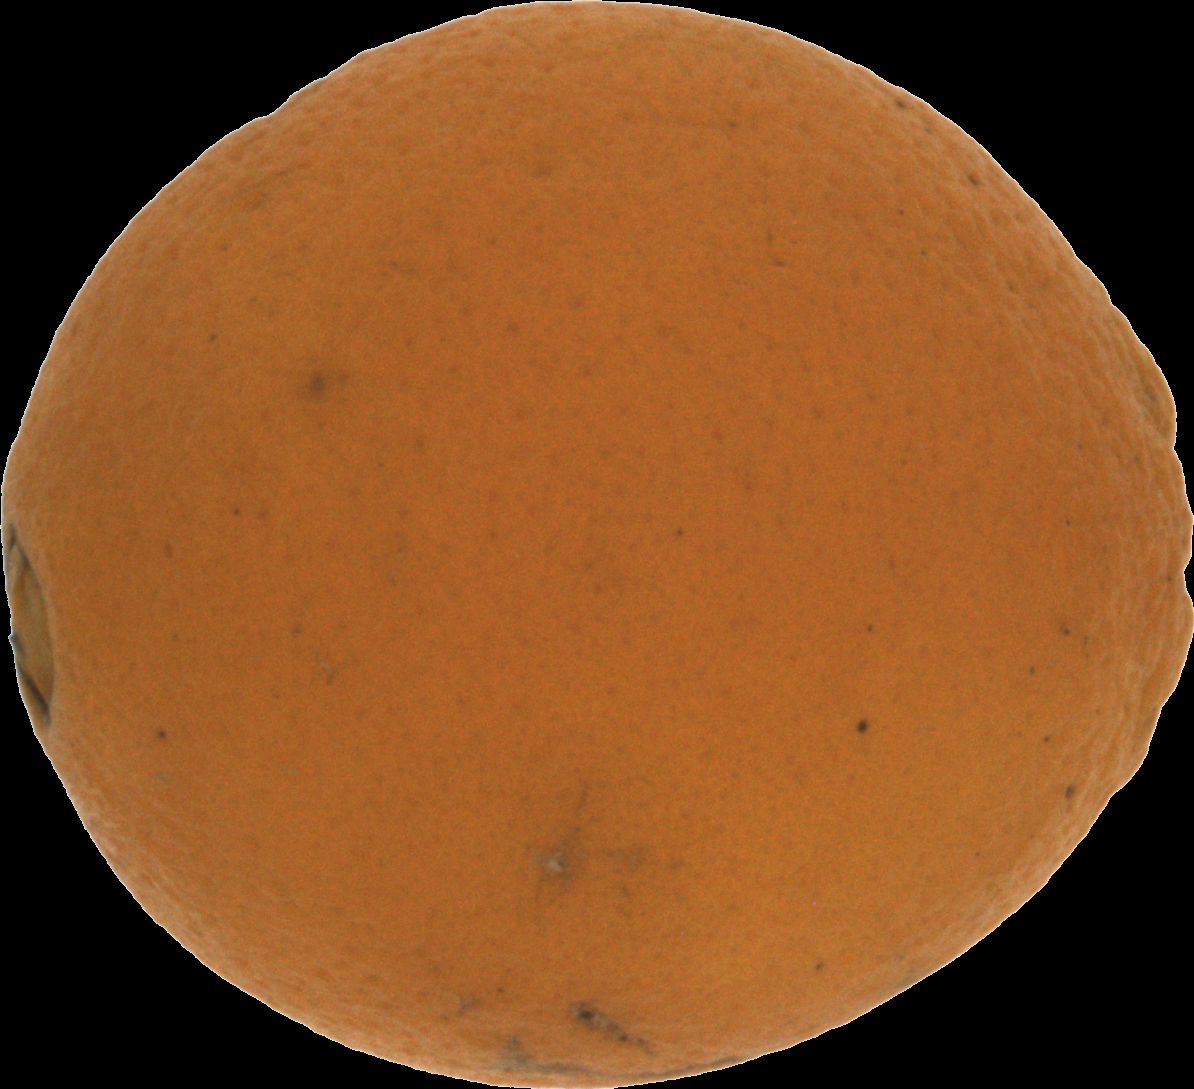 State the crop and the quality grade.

orange, bad
